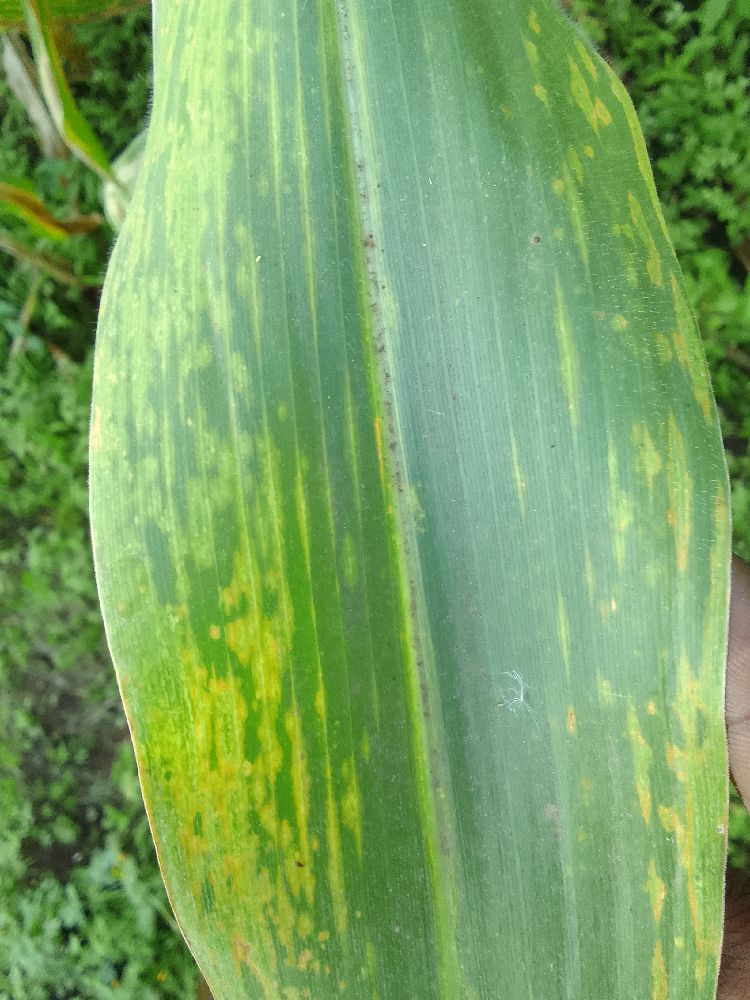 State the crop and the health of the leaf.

maize, maize lethal necrosis
